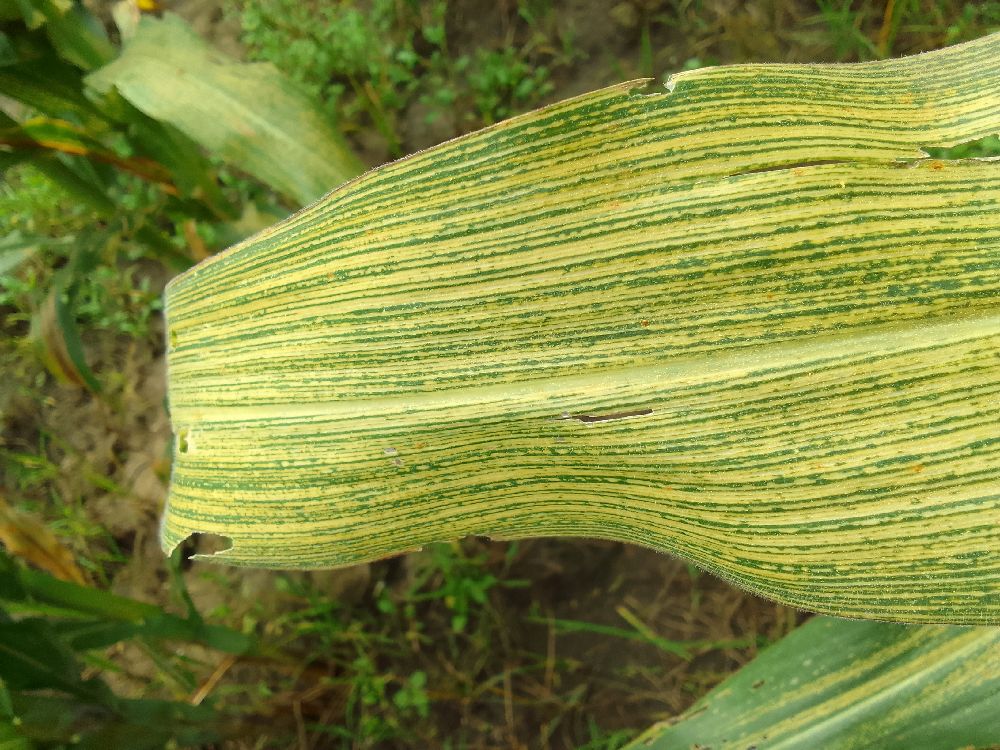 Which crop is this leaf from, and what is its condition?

maize, maize streak virus
